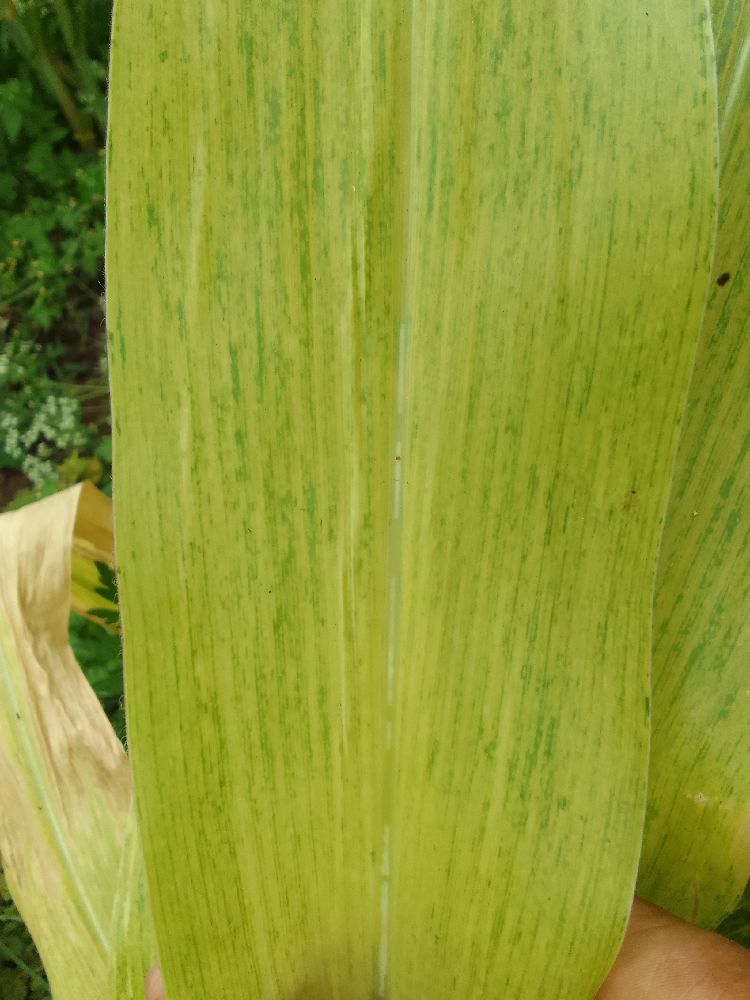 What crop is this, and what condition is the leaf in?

maize, maize lethal necrosis
